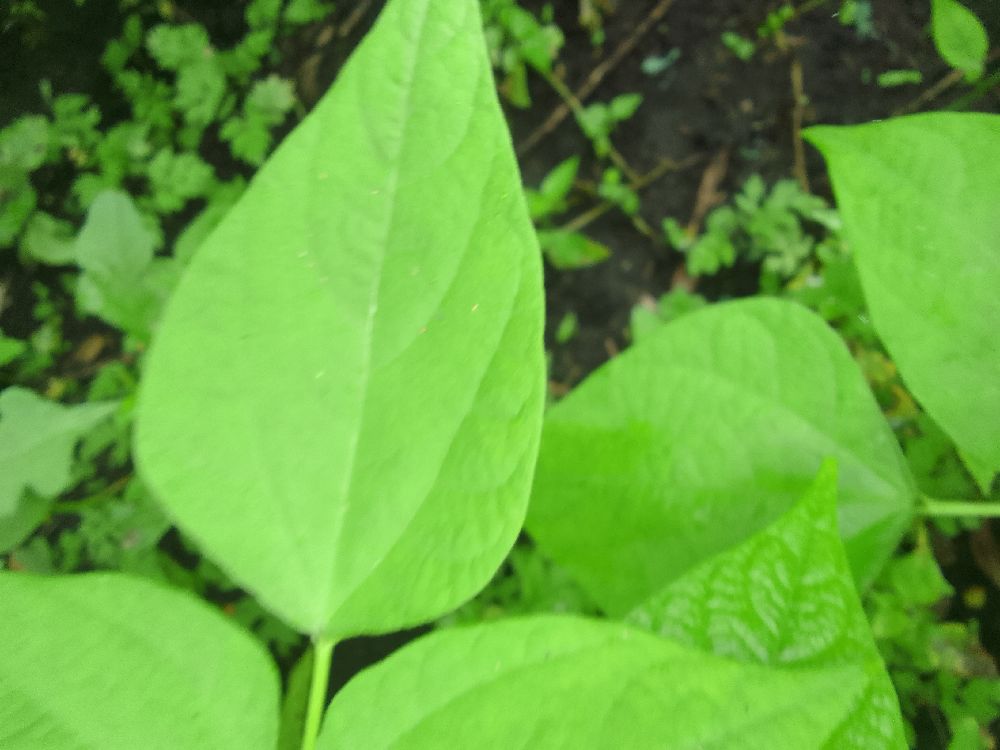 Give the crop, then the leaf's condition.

common bean, healthy
